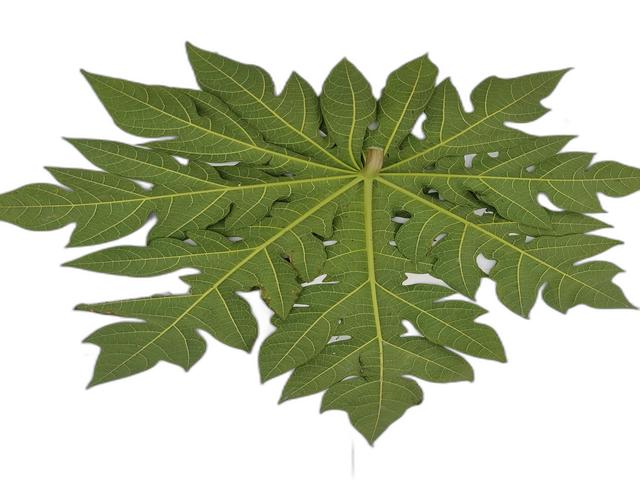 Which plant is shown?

papaya
